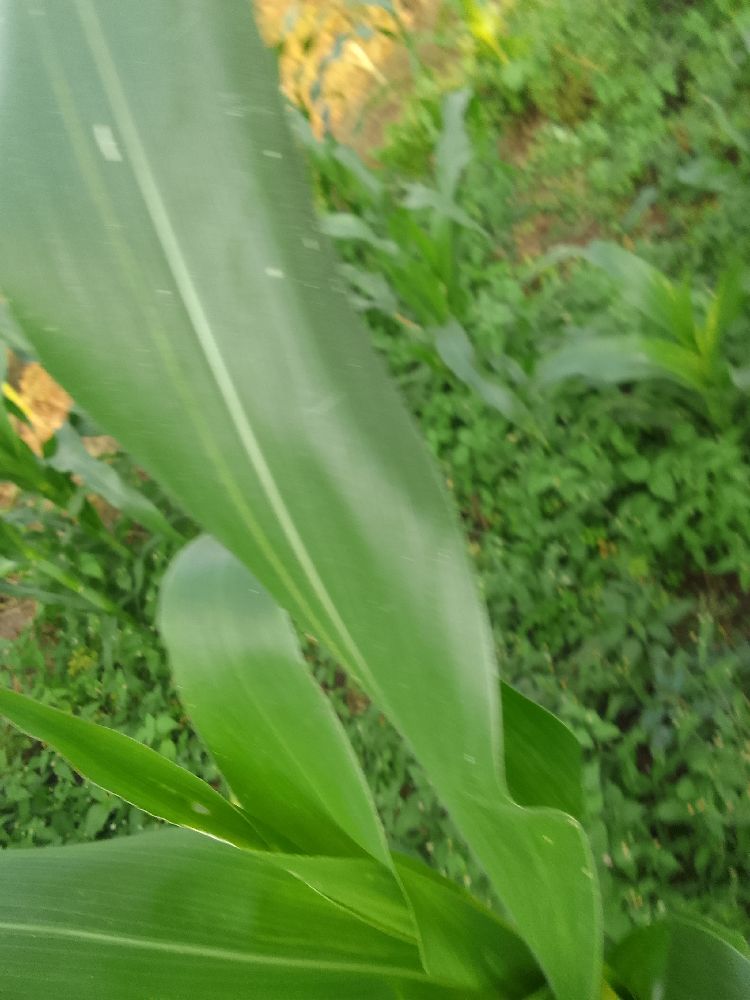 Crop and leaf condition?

maize, healthy
